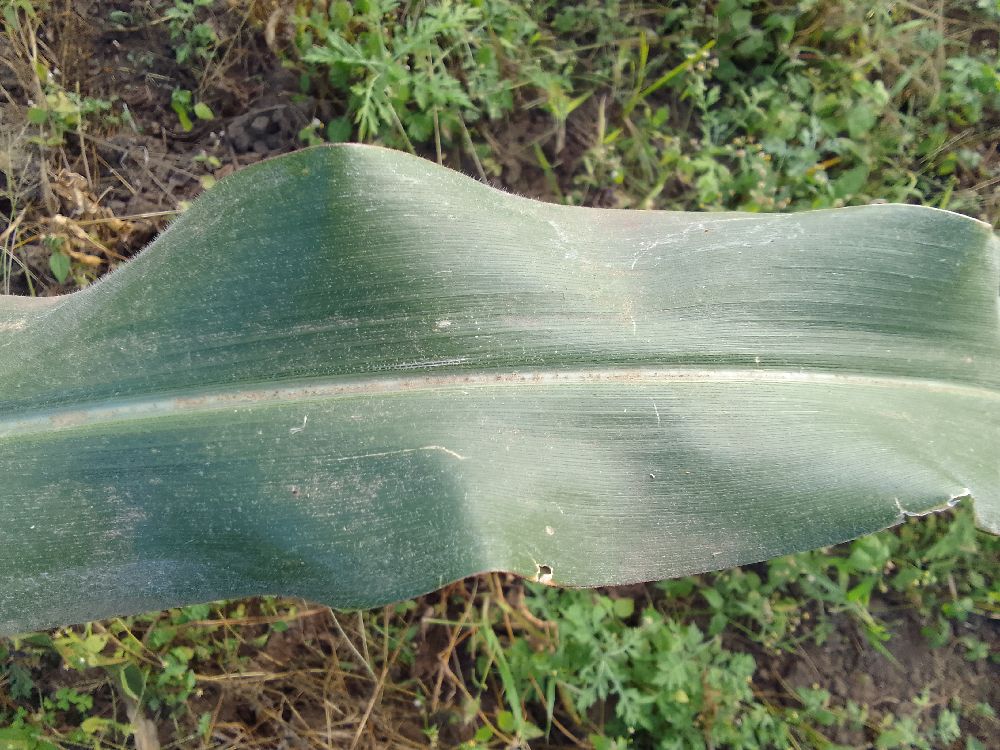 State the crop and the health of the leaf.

maize, healthy
